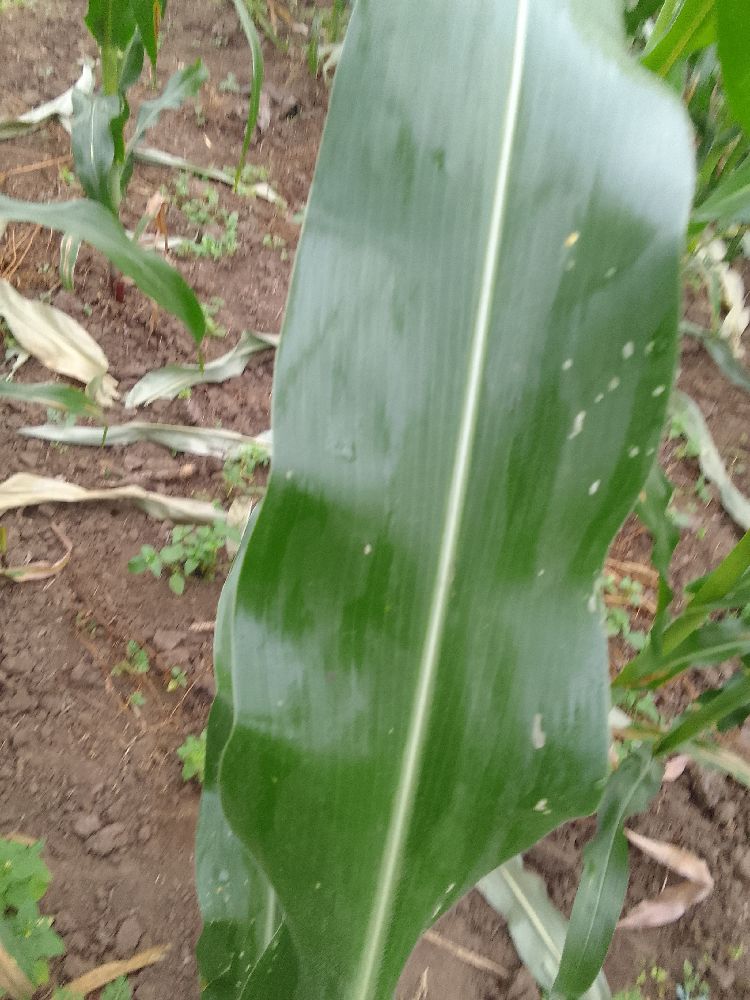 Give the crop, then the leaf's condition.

maize, healthy
